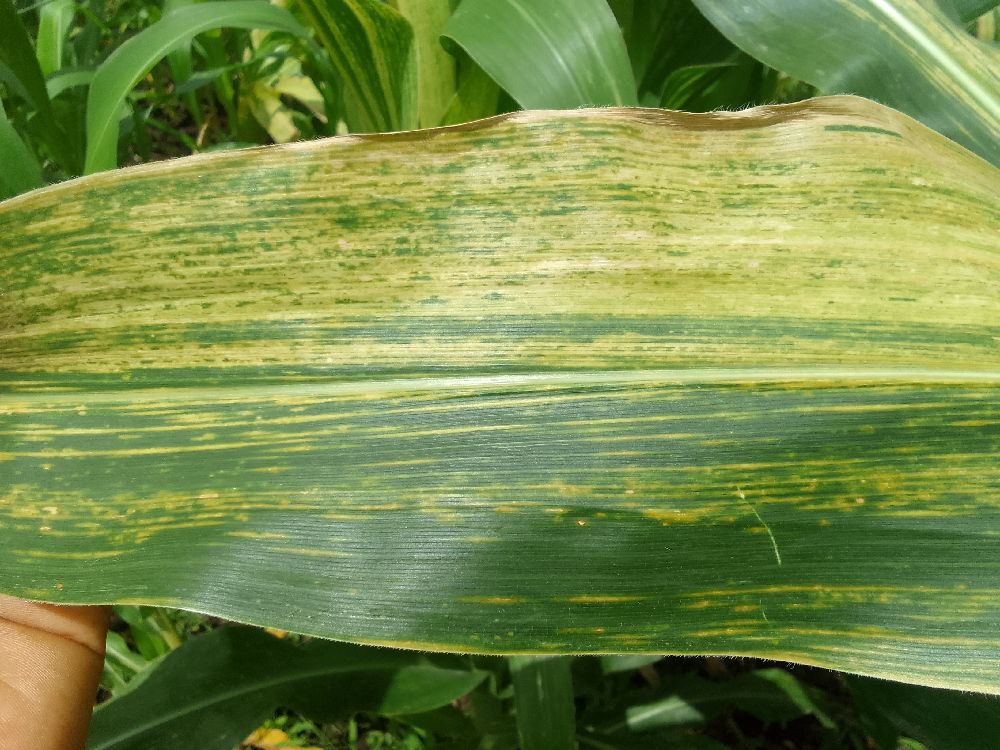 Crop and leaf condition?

maize, maize lethal necrosis
